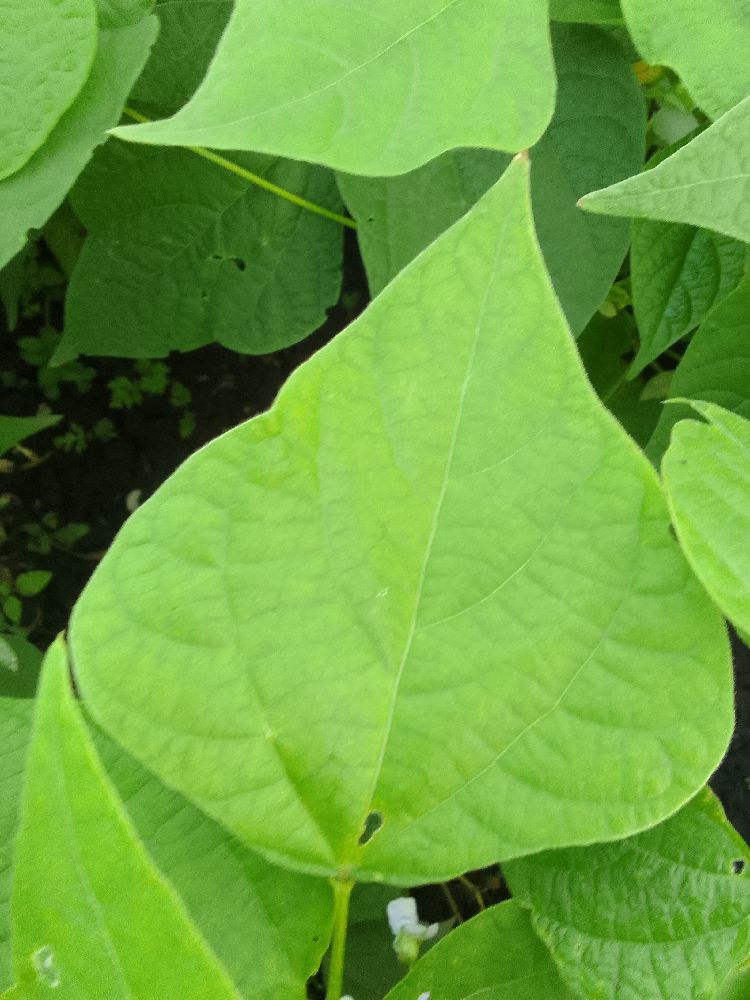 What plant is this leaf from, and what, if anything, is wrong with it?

common bean, healthy
